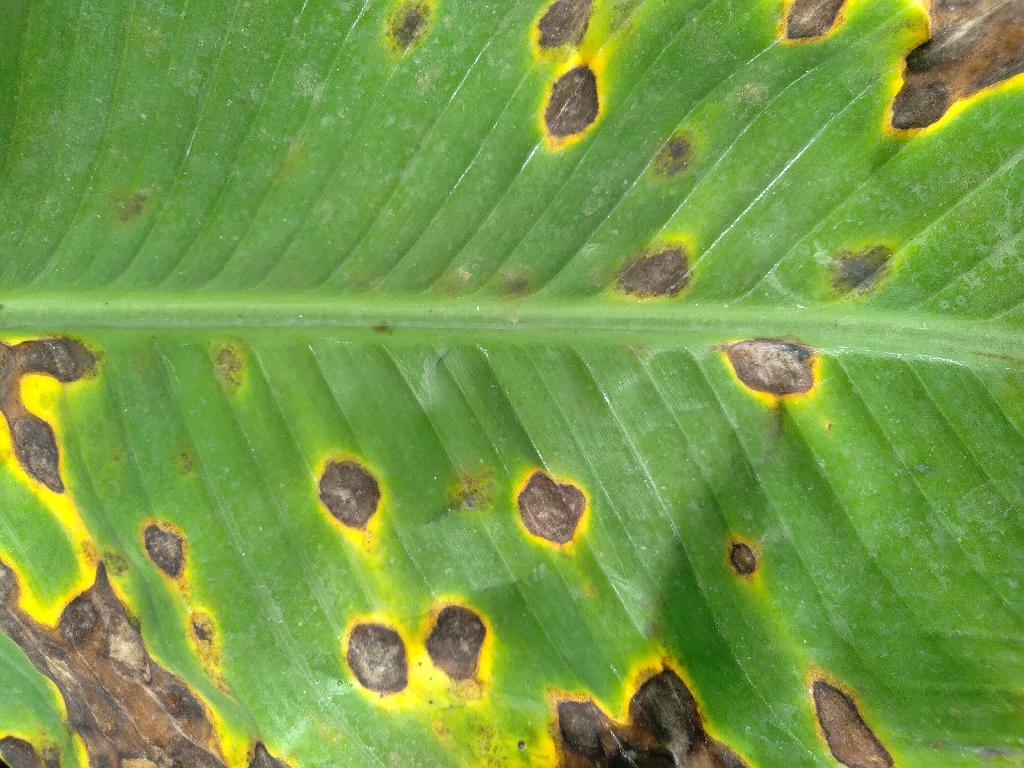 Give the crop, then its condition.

banana, black sigatoka
